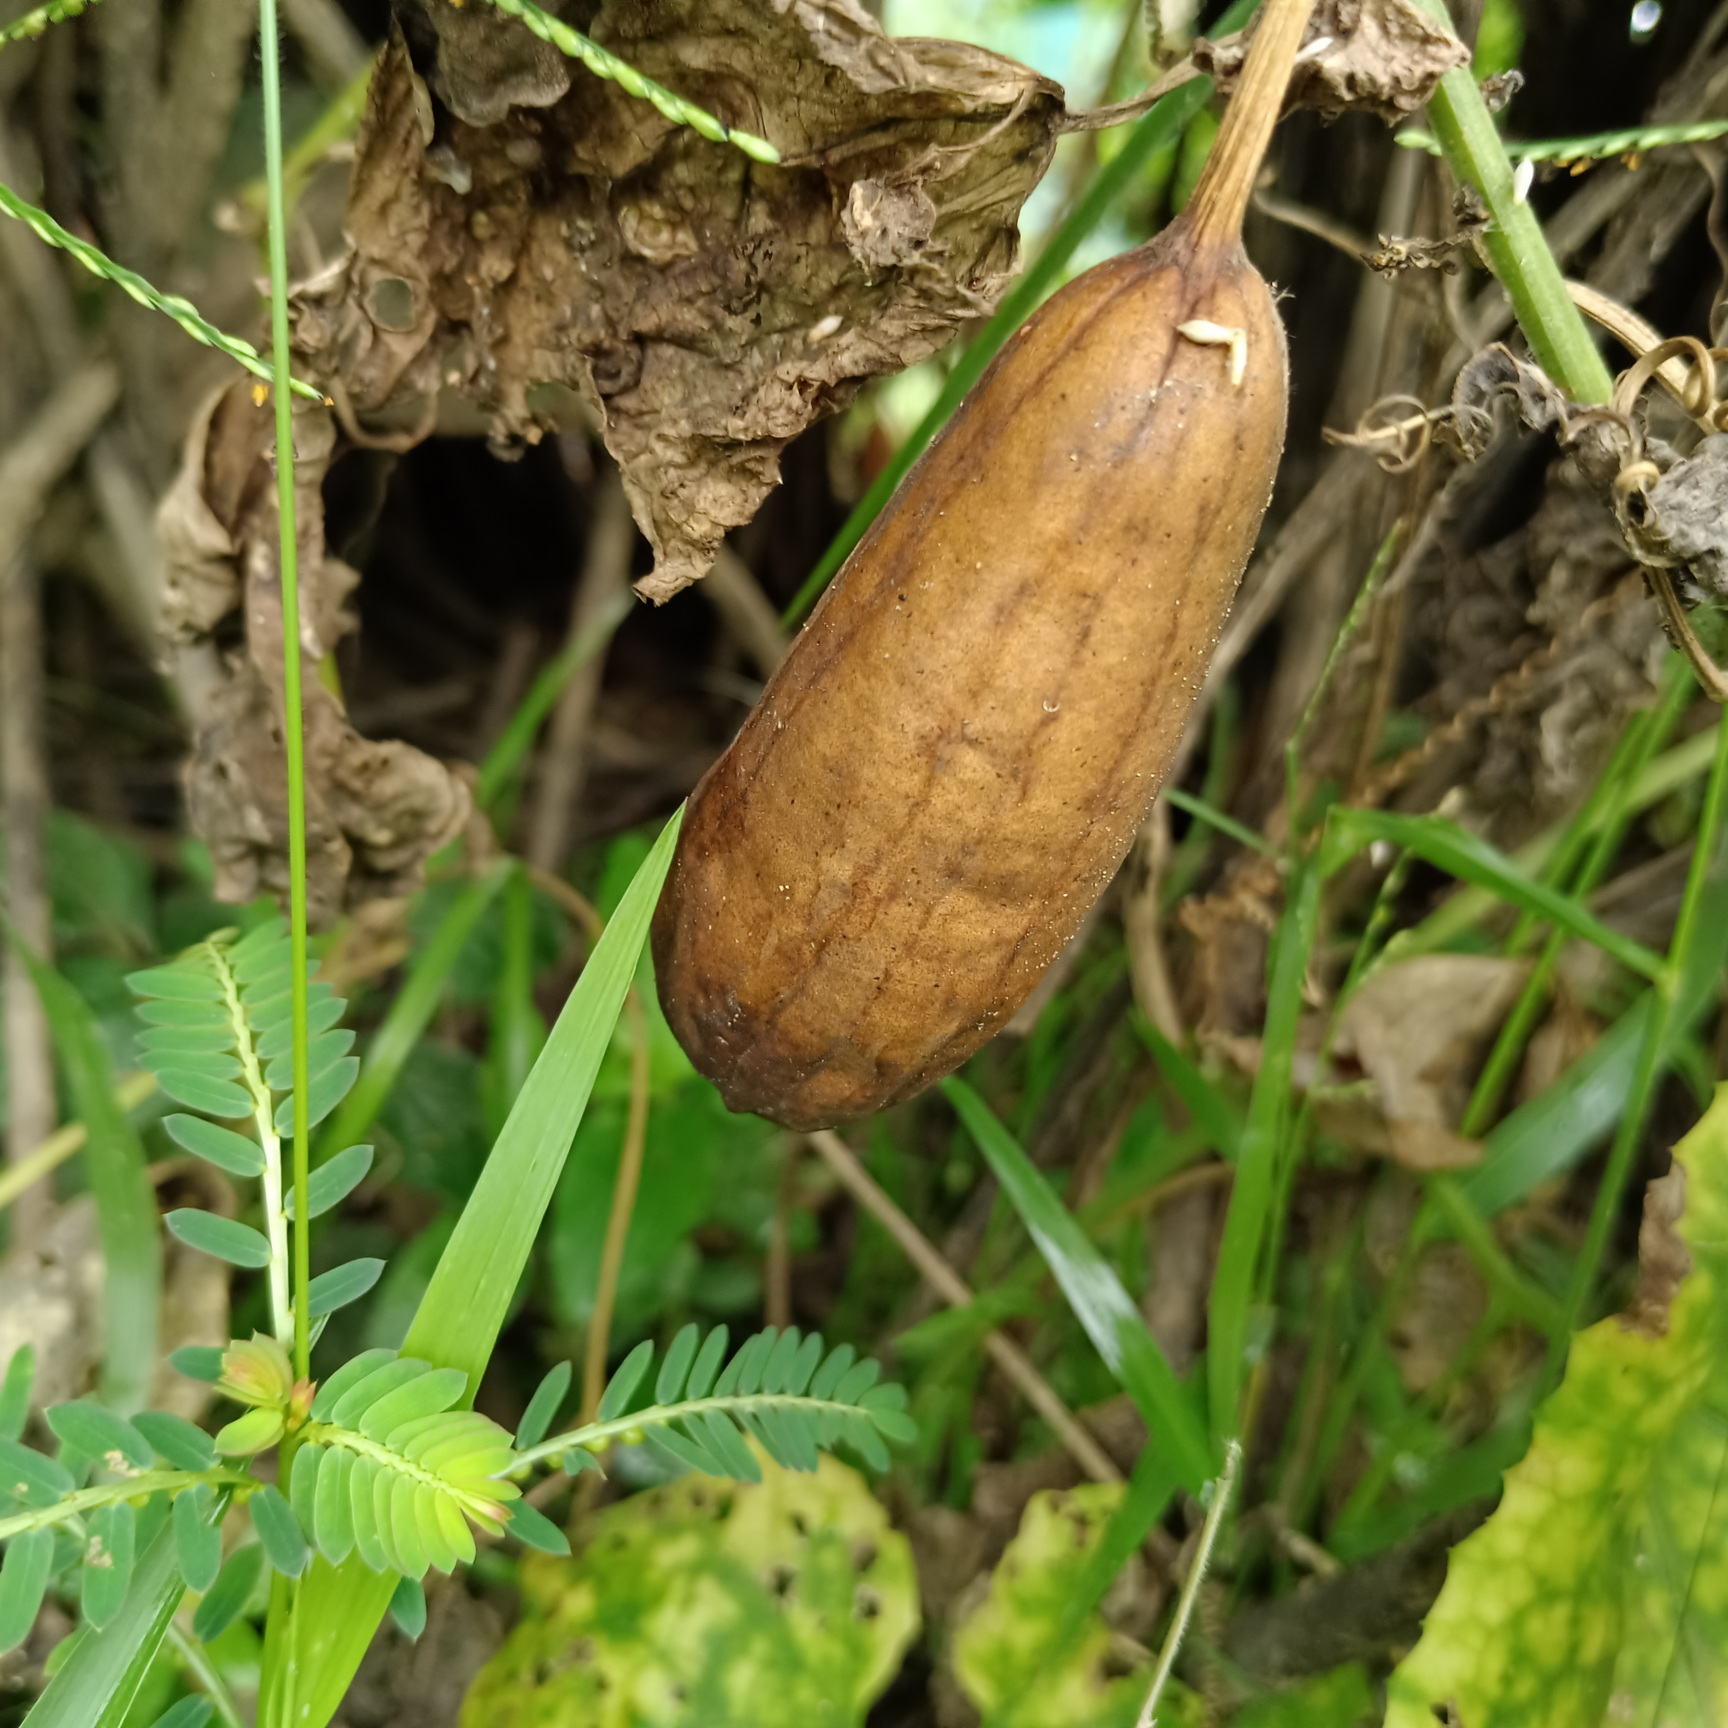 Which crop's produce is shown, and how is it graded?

luffa, faulty
